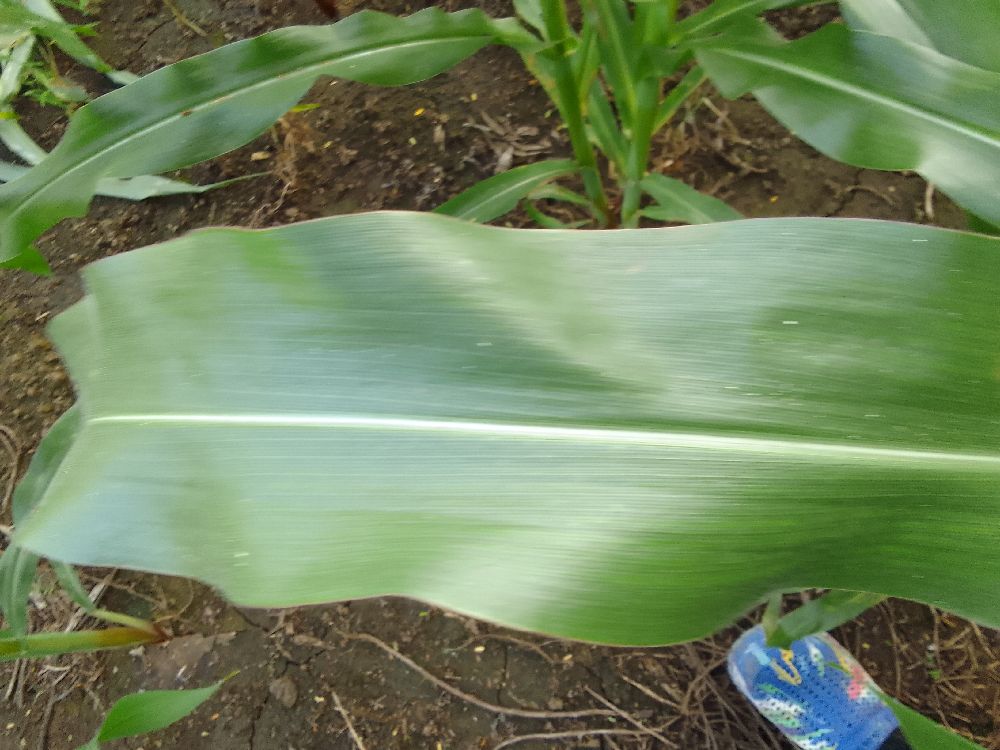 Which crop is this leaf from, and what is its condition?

maize, healthy
